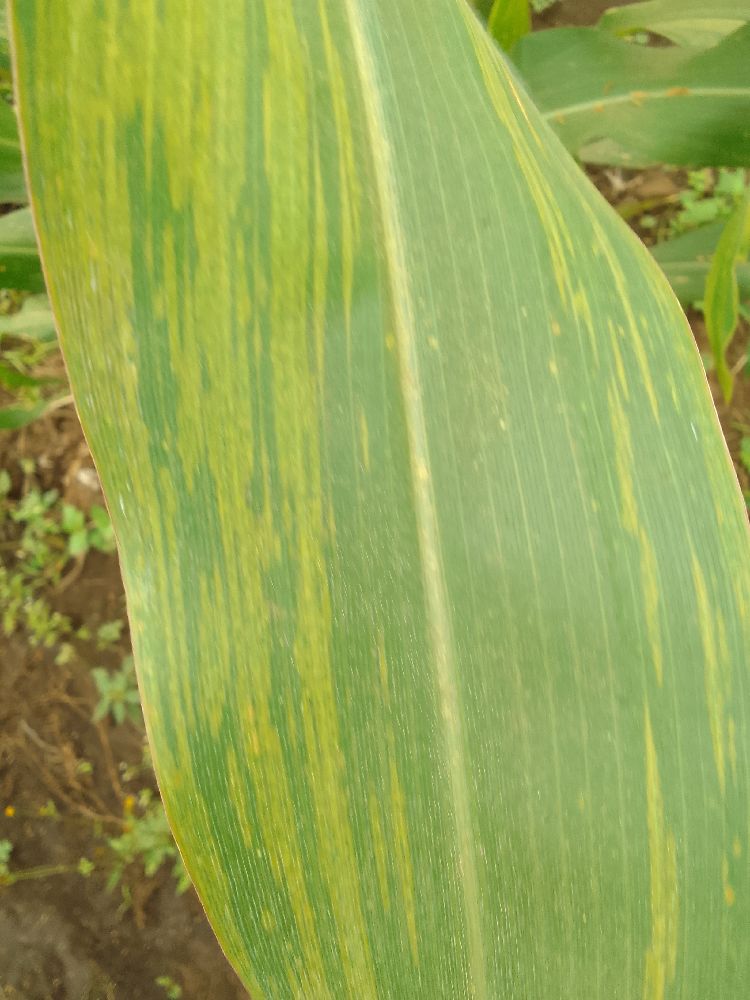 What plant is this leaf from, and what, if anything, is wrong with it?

maize, maize lethal necrosis
